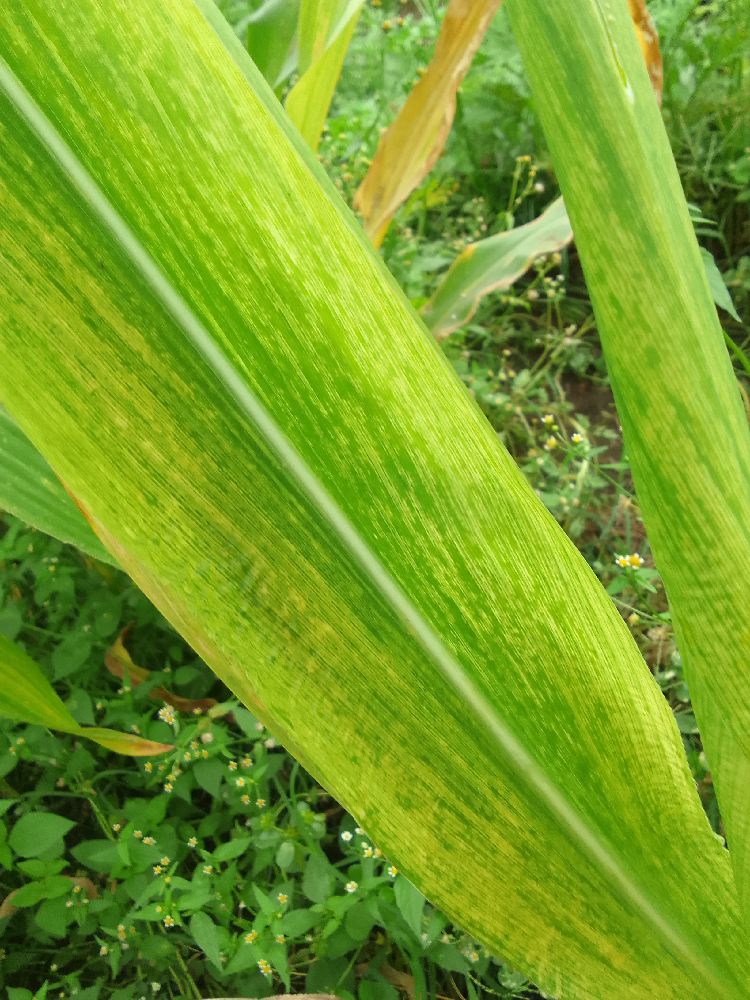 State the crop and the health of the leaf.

maize, maize lethal necrosis
